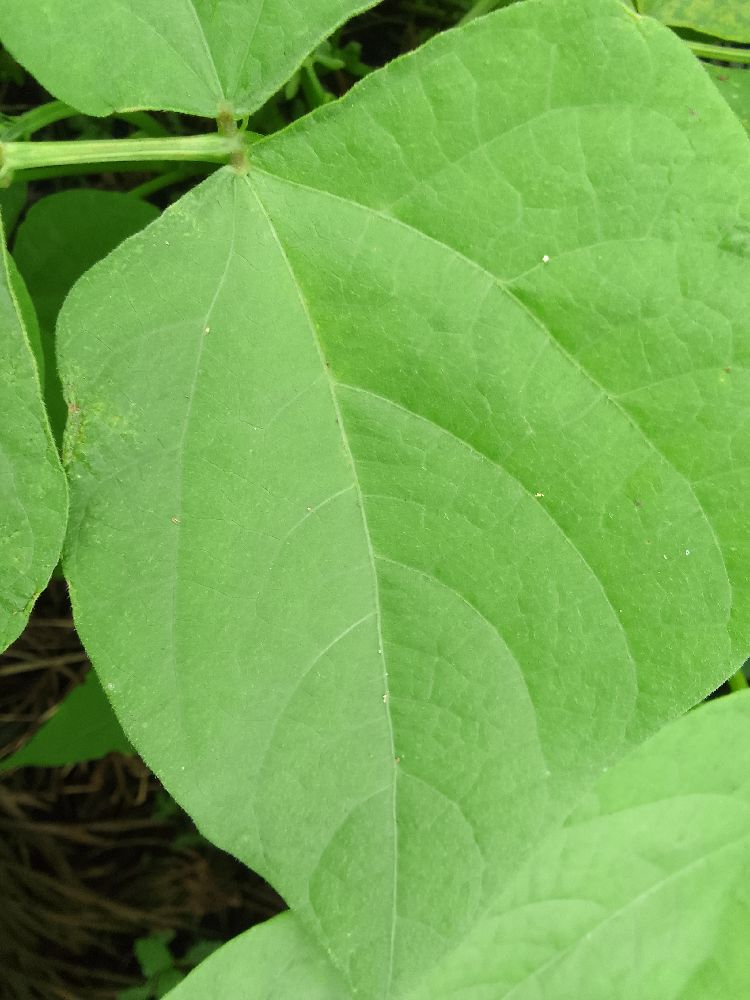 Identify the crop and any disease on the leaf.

common bean, healthy
